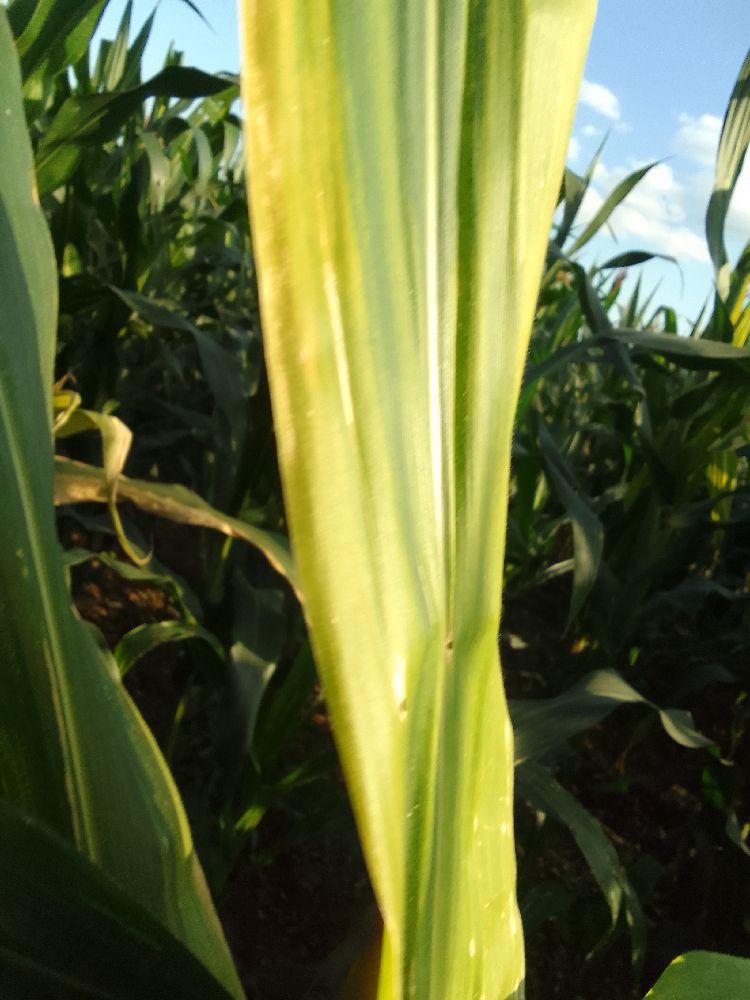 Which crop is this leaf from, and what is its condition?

maize, maize lethal necrosis
